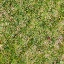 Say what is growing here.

grass
